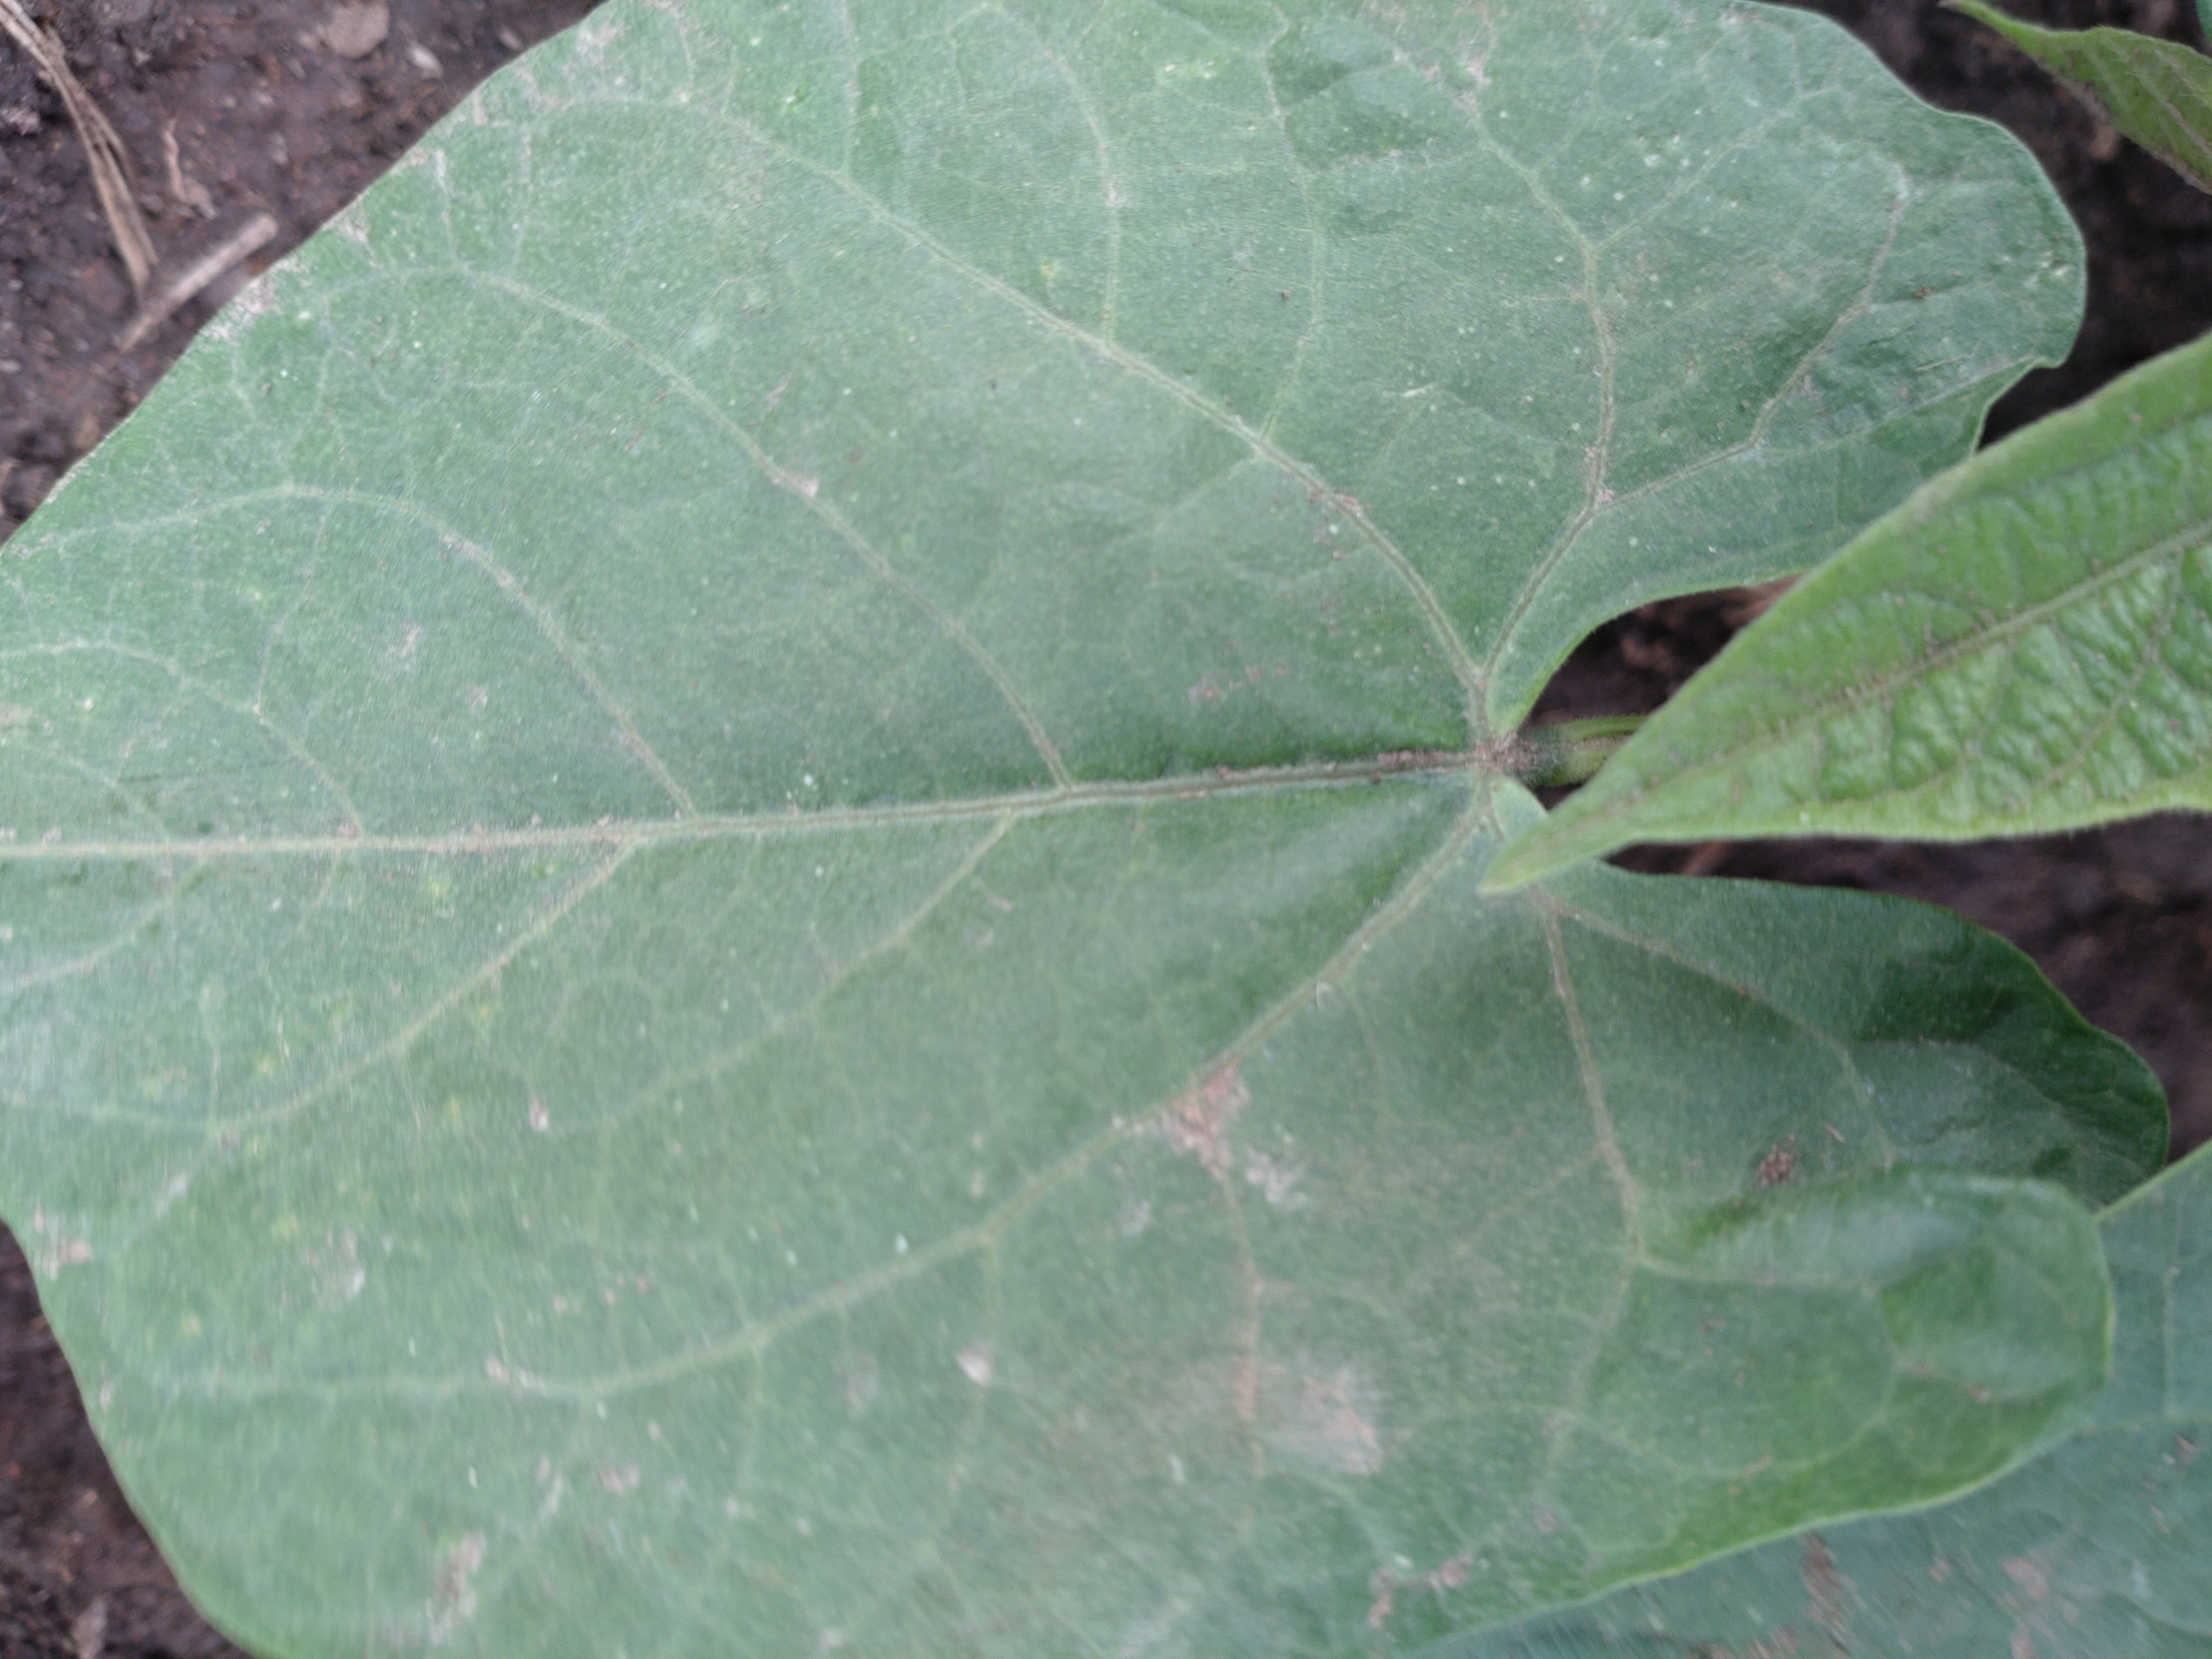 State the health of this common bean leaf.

healthy
